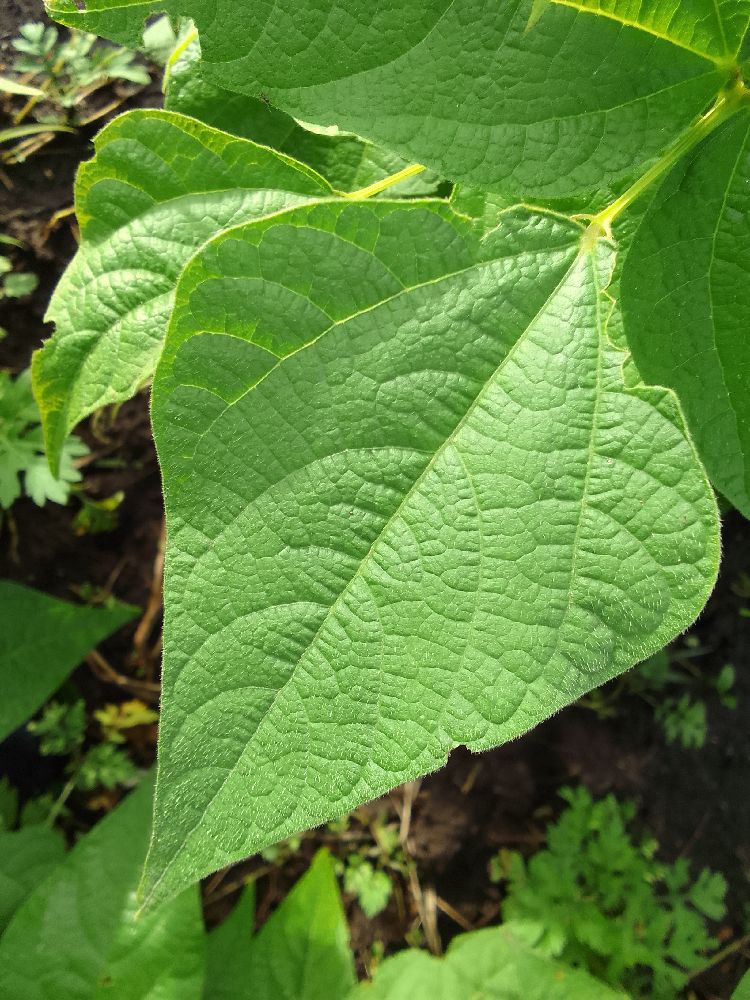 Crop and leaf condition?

common bean, healthy
